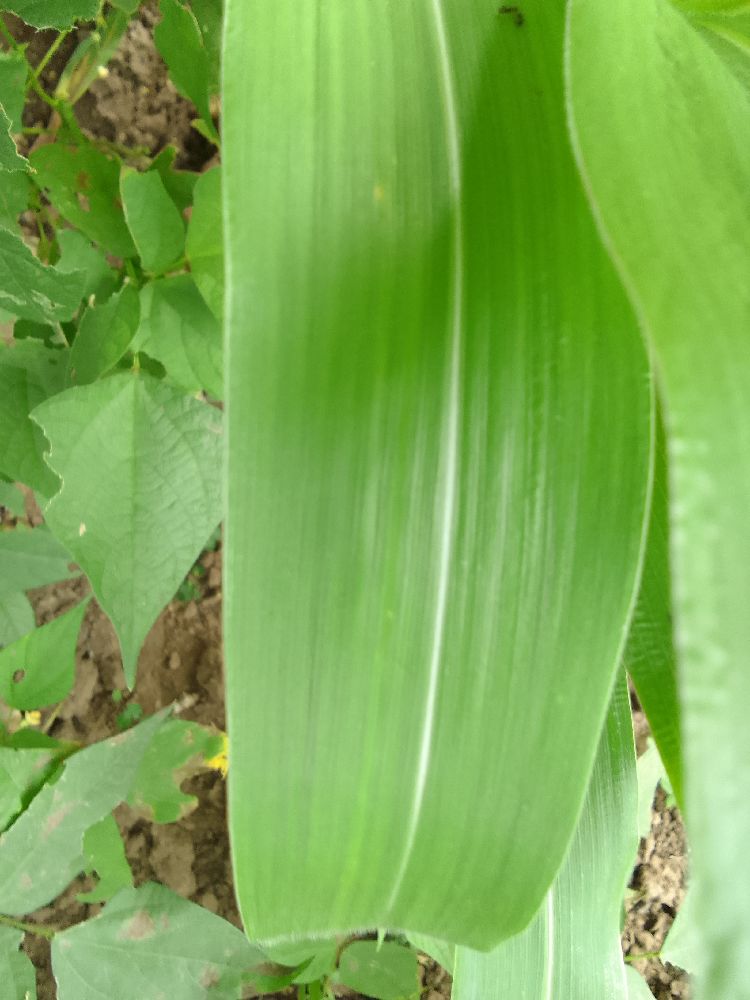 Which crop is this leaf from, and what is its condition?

maize, healthy
